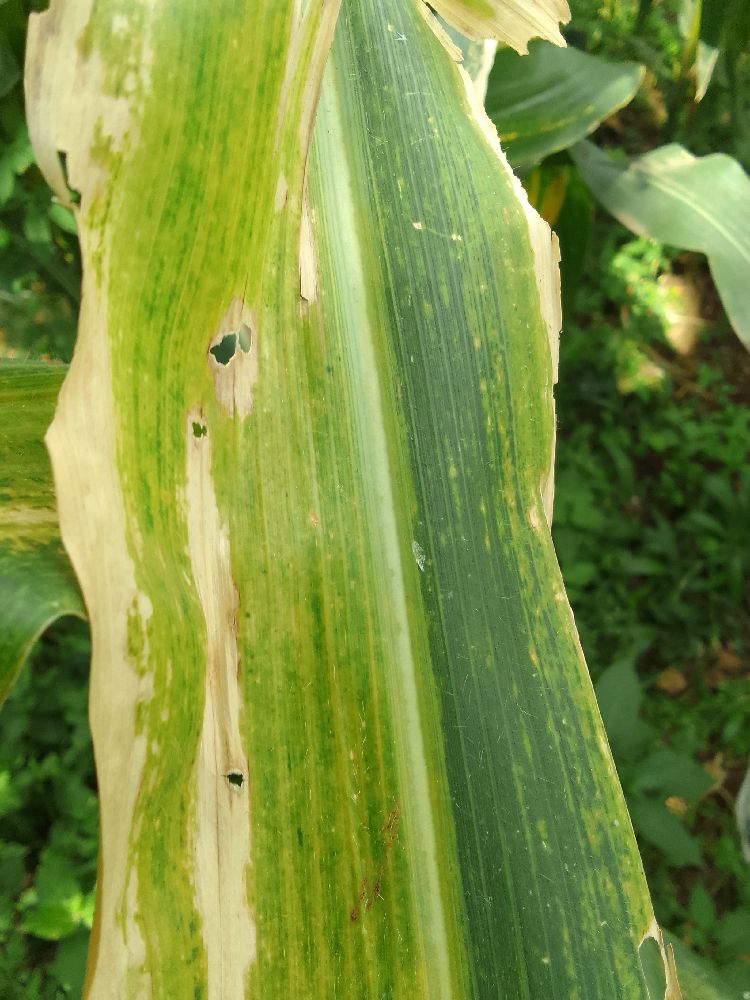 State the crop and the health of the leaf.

maize, maize lethal necrosis
